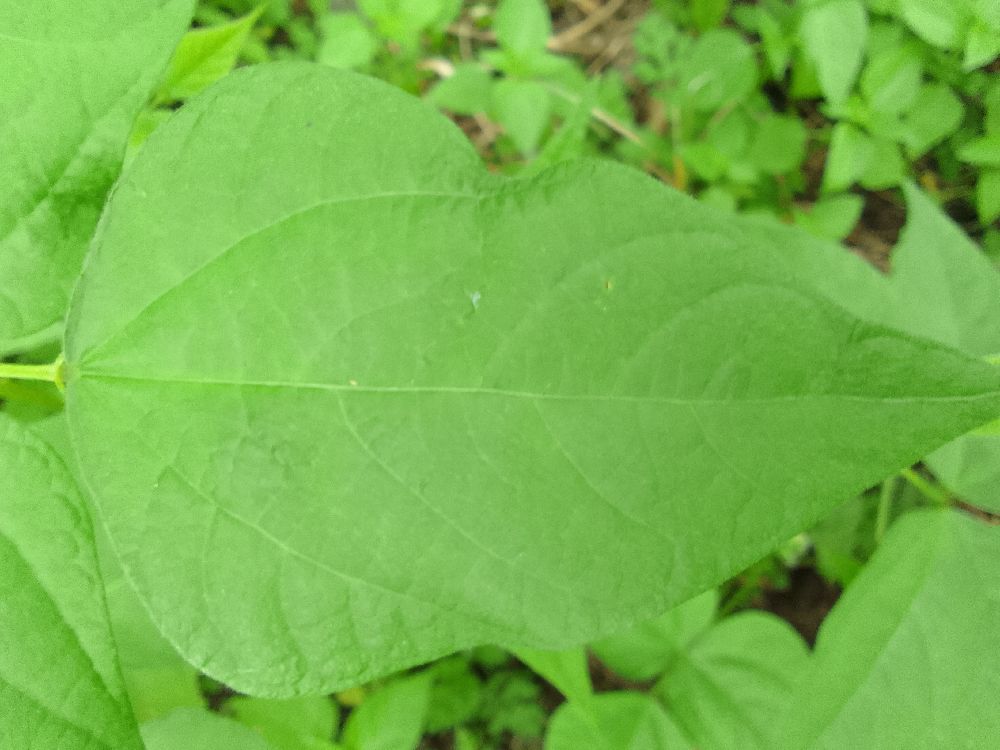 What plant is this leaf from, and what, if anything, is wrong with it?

common bean, healthy
